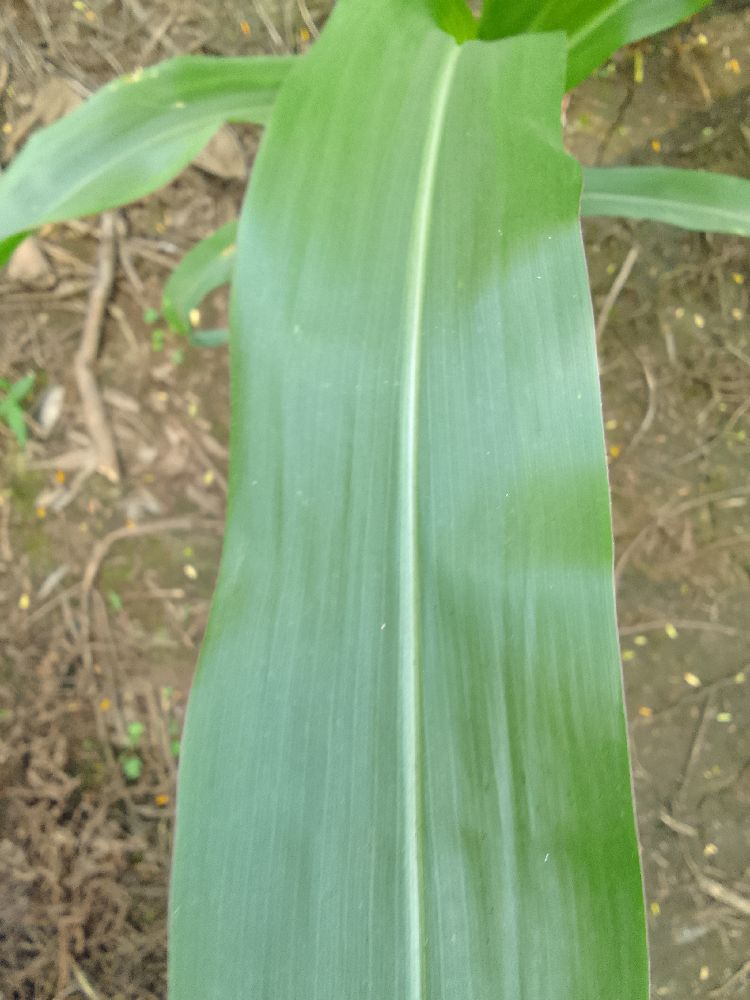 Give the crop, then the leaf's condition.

maize, healthy
